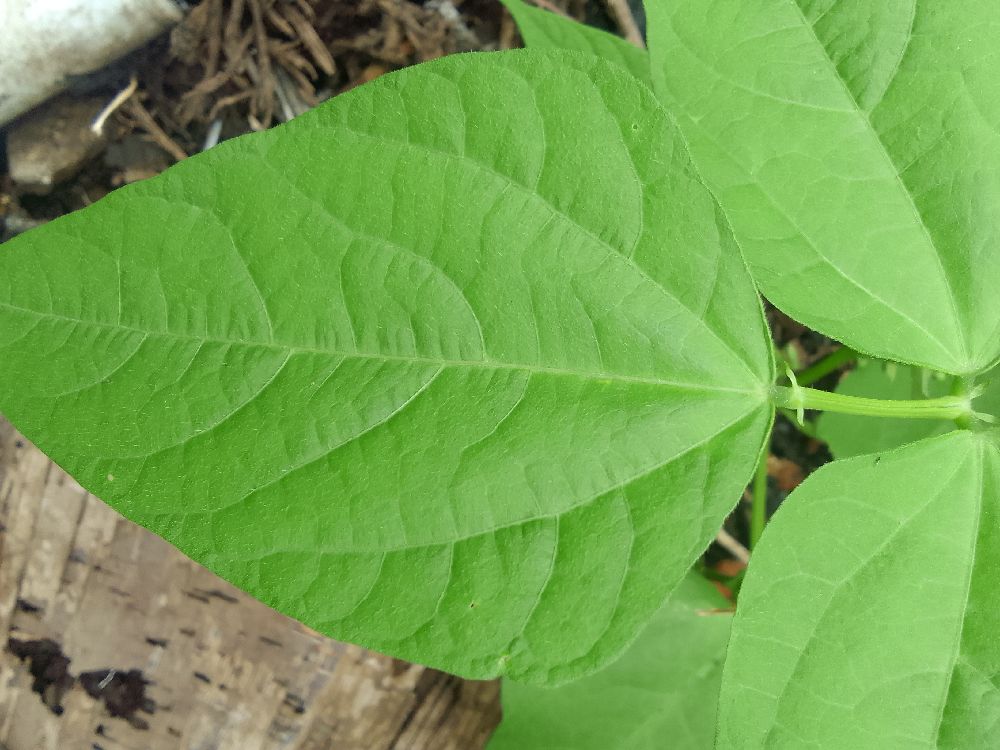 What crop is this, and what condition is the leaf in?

common bean, healthy
